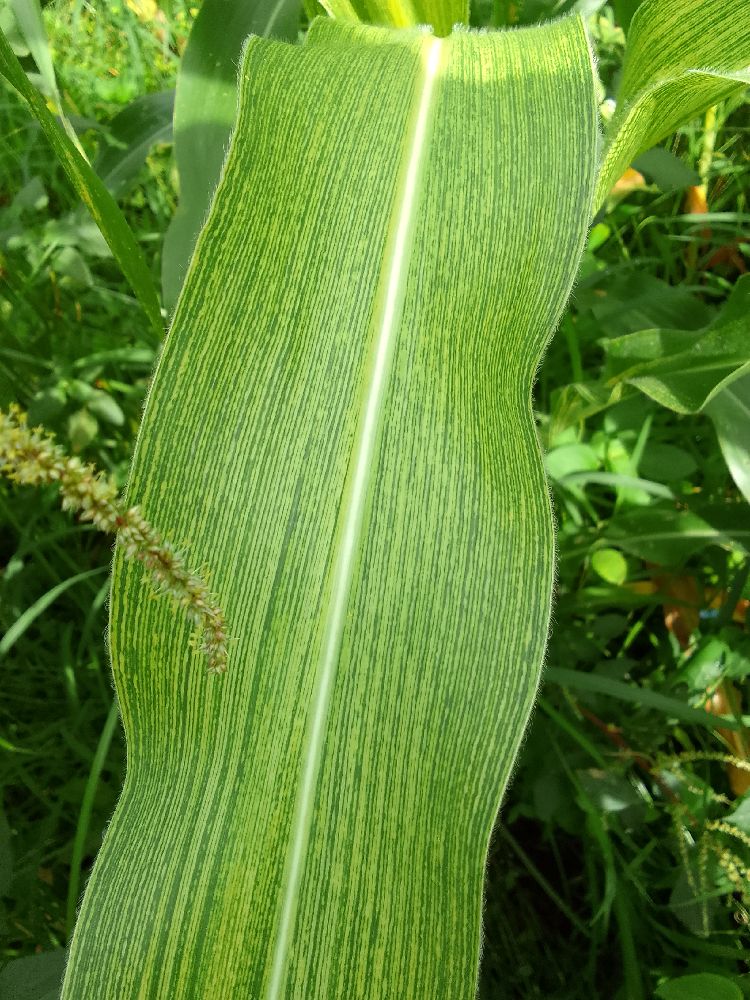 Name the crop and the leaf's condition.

maize, maize streak virus
